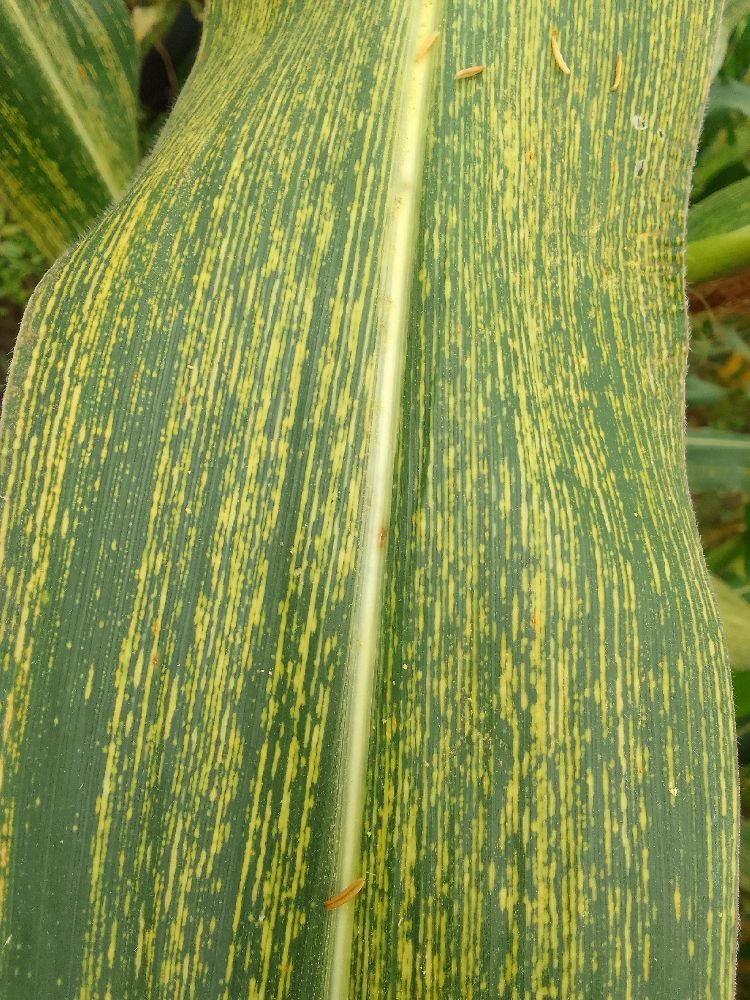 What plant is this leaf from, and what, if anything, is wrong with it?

maize, maize streak virus
